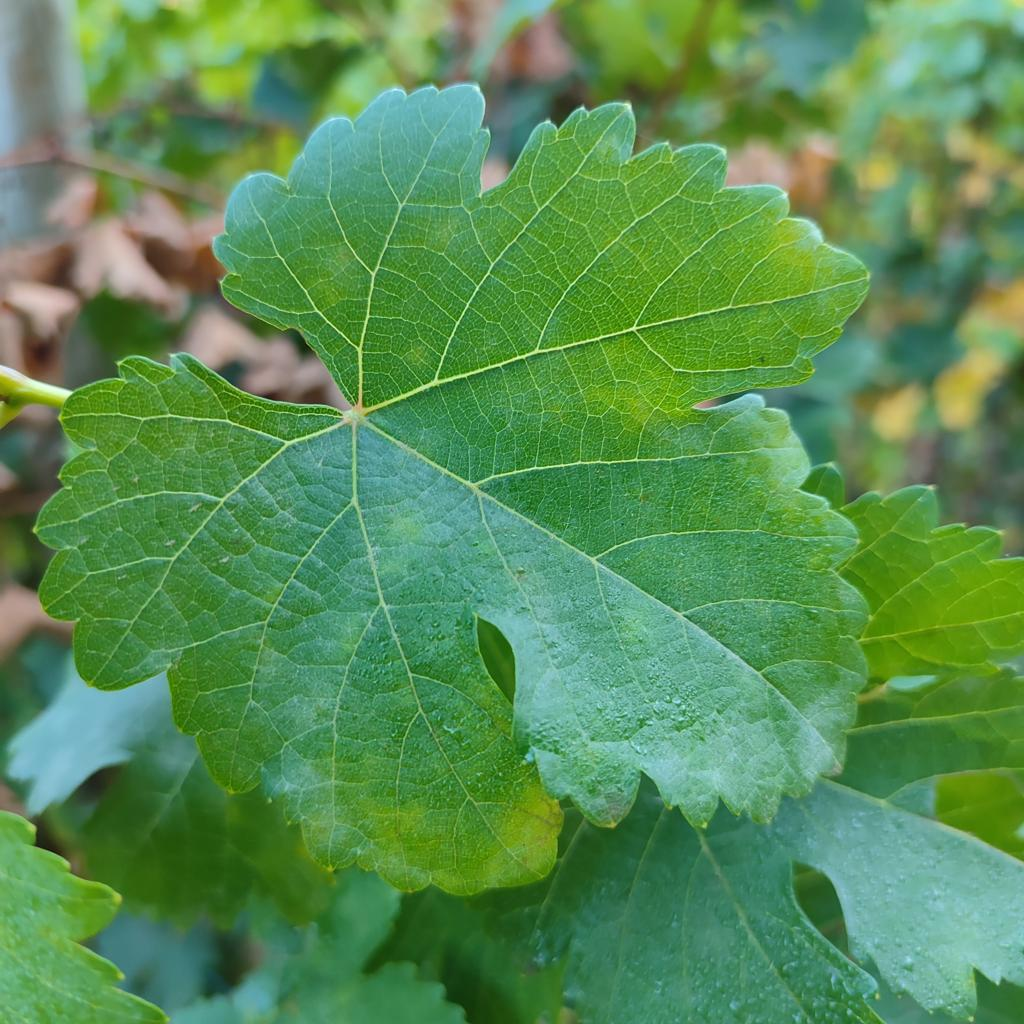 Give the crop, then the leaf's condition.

grapevine, powdery mildew
